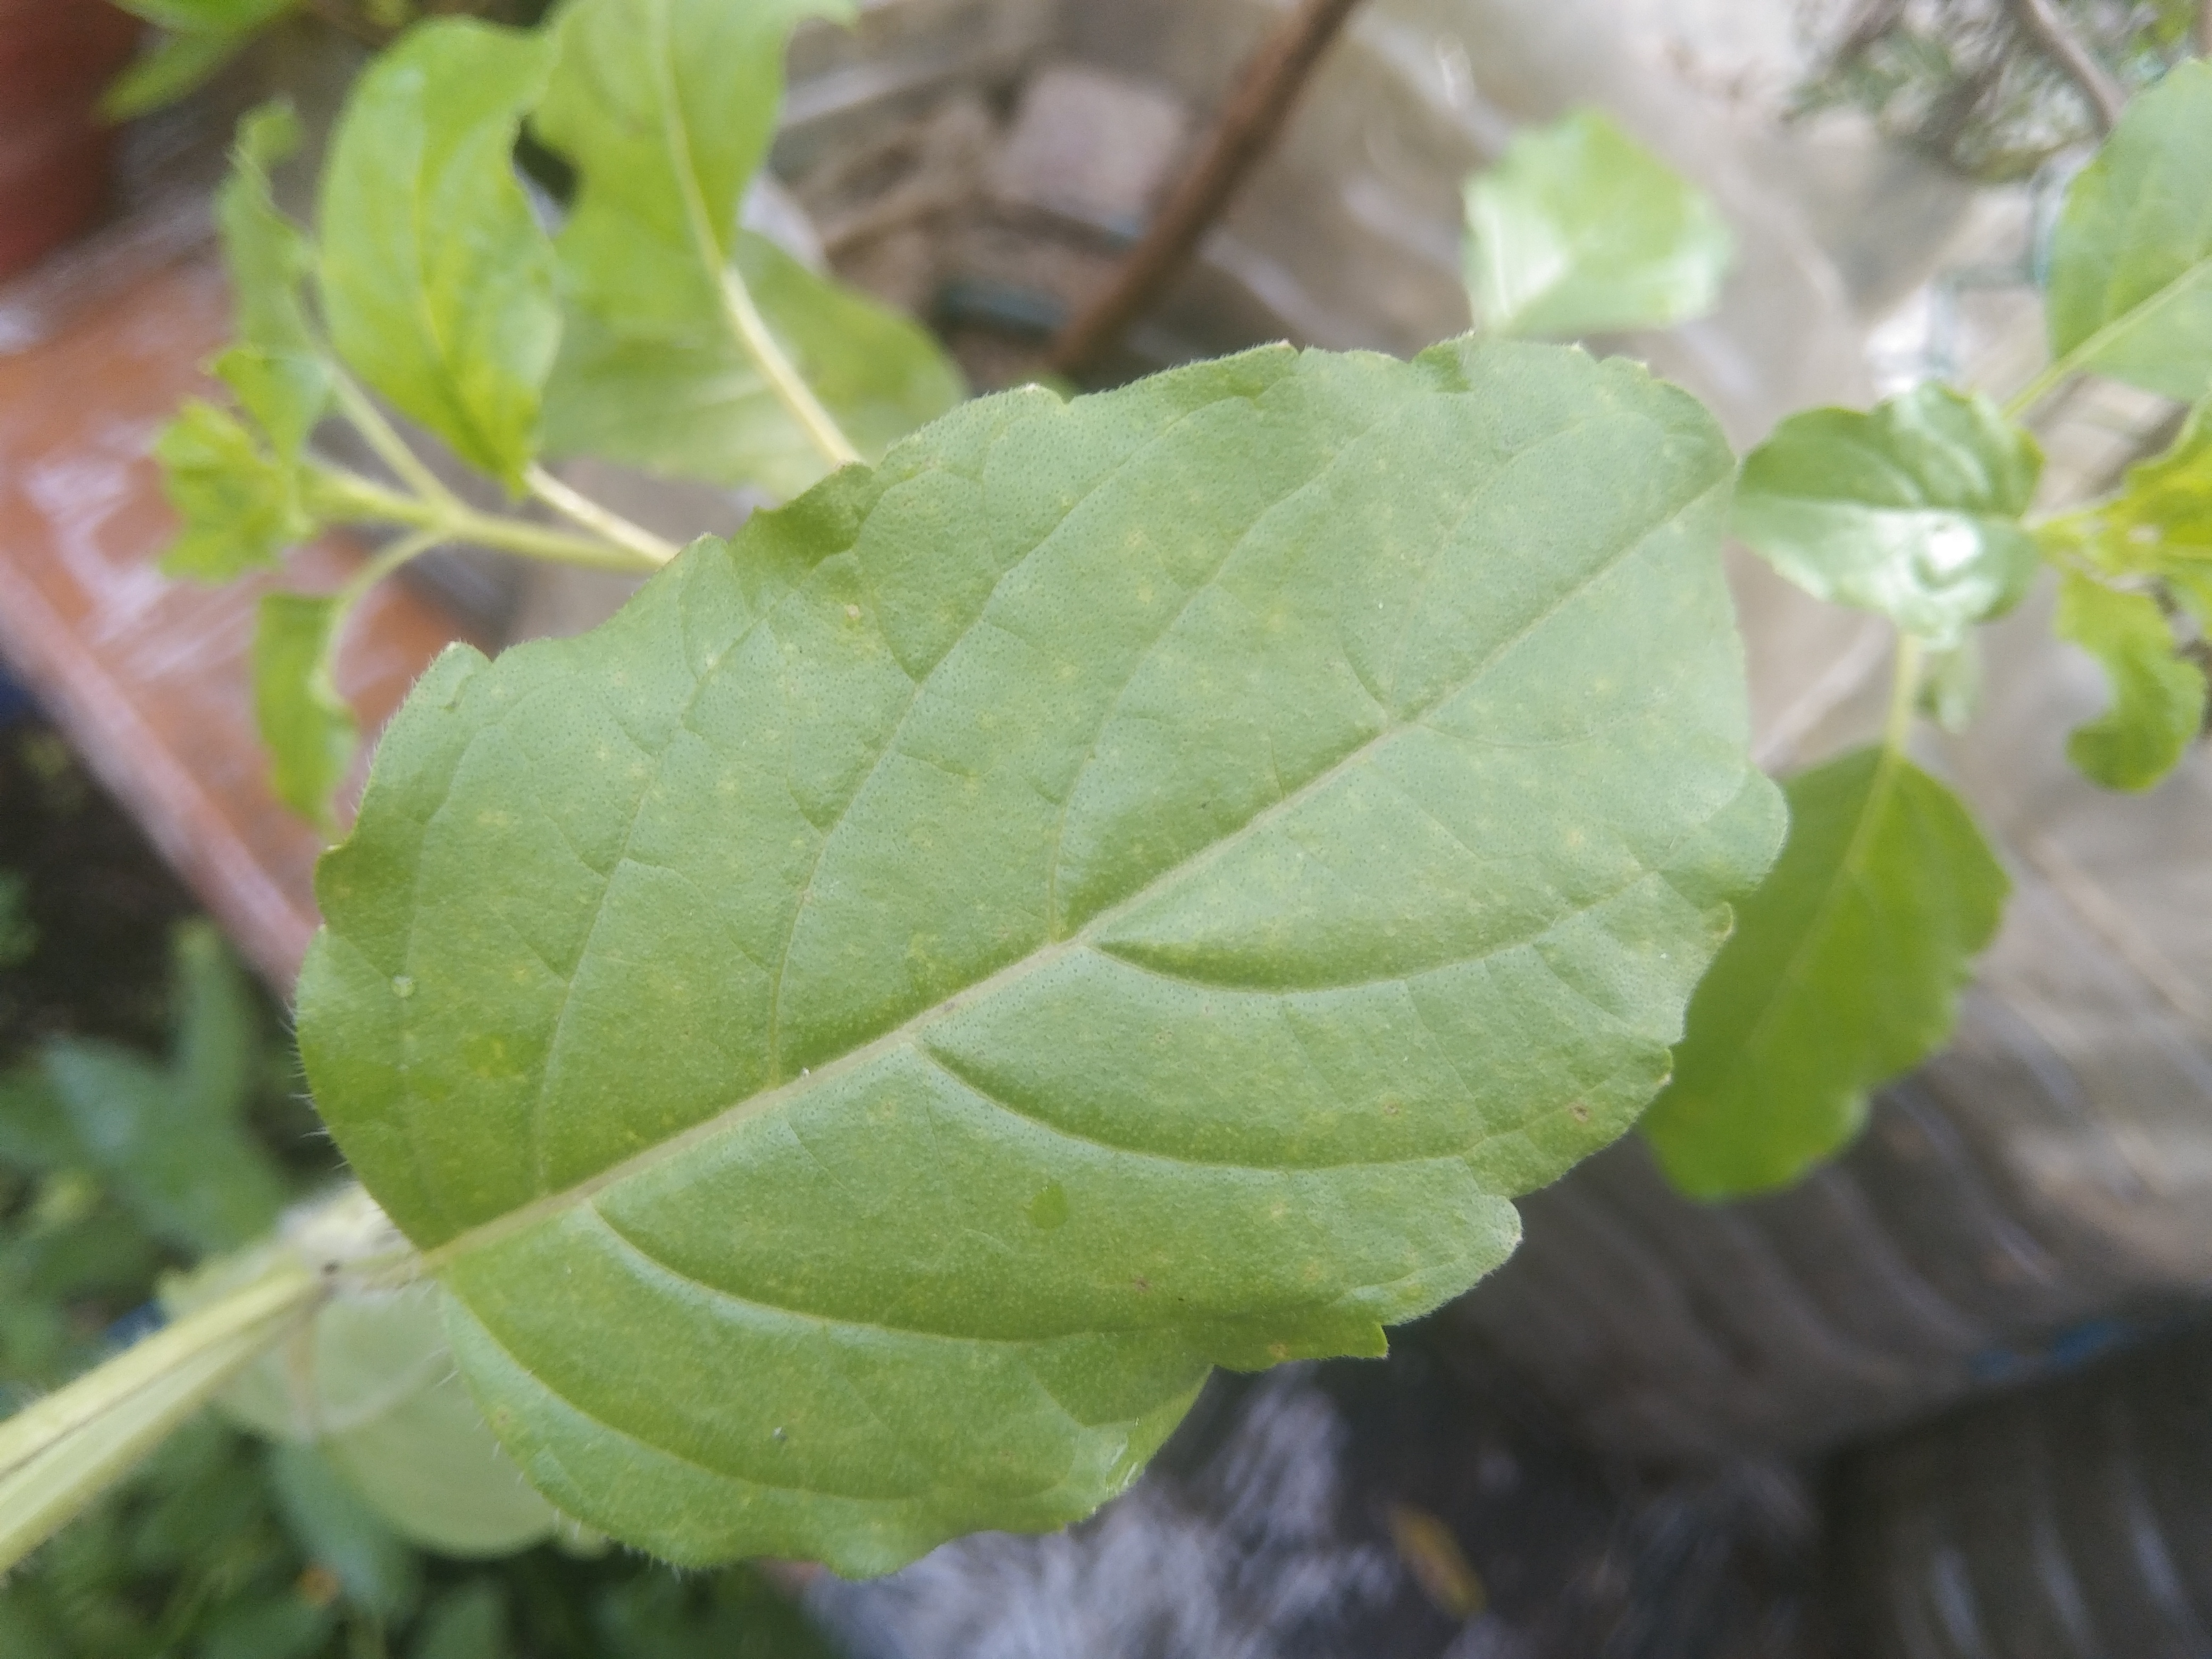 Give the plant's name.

tulshi
